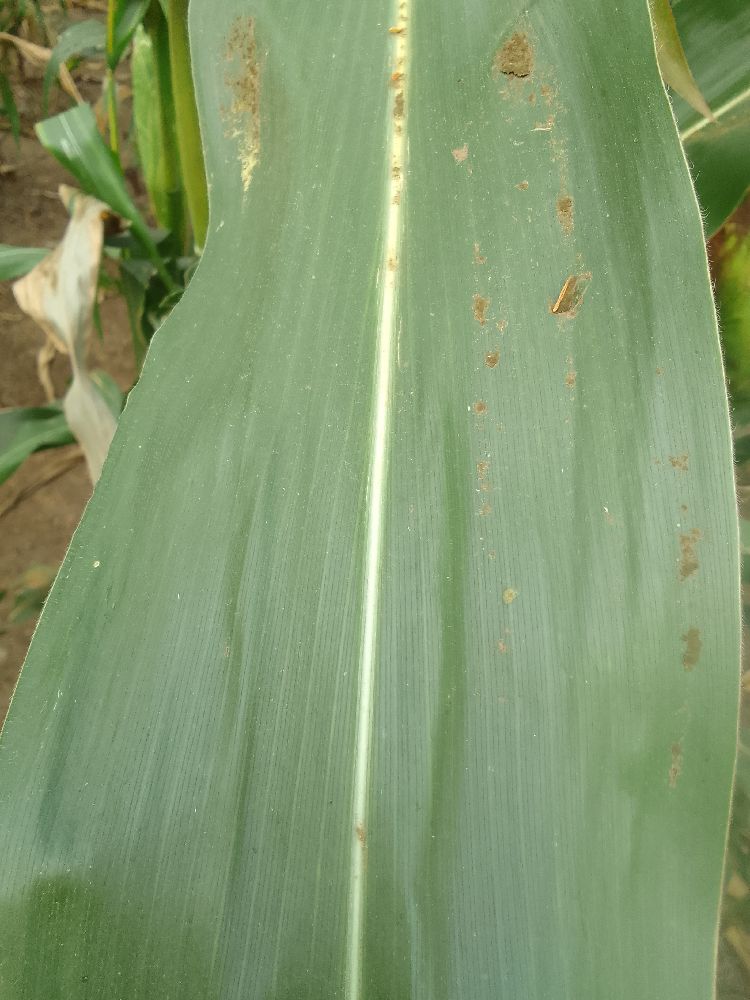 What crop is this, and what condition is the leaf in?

maize, healthy
